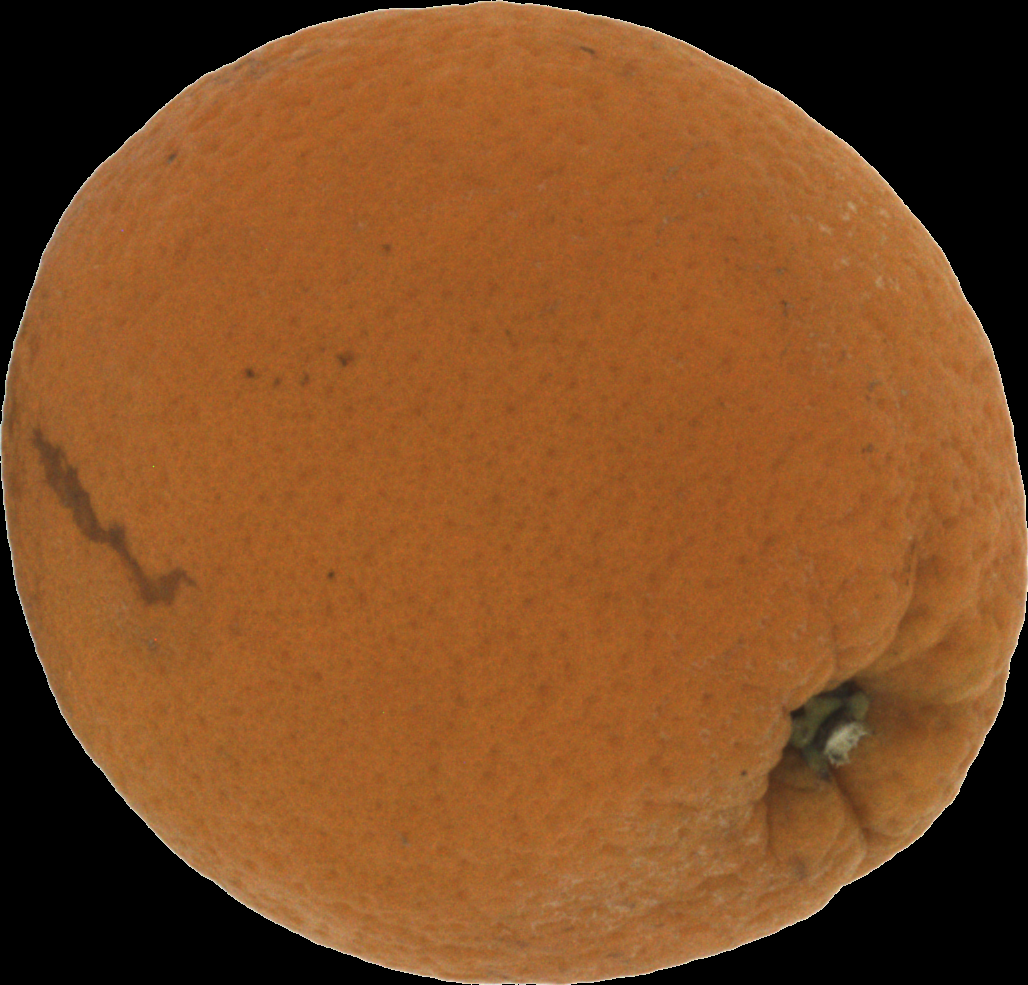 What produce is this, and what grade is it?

orange, bad
